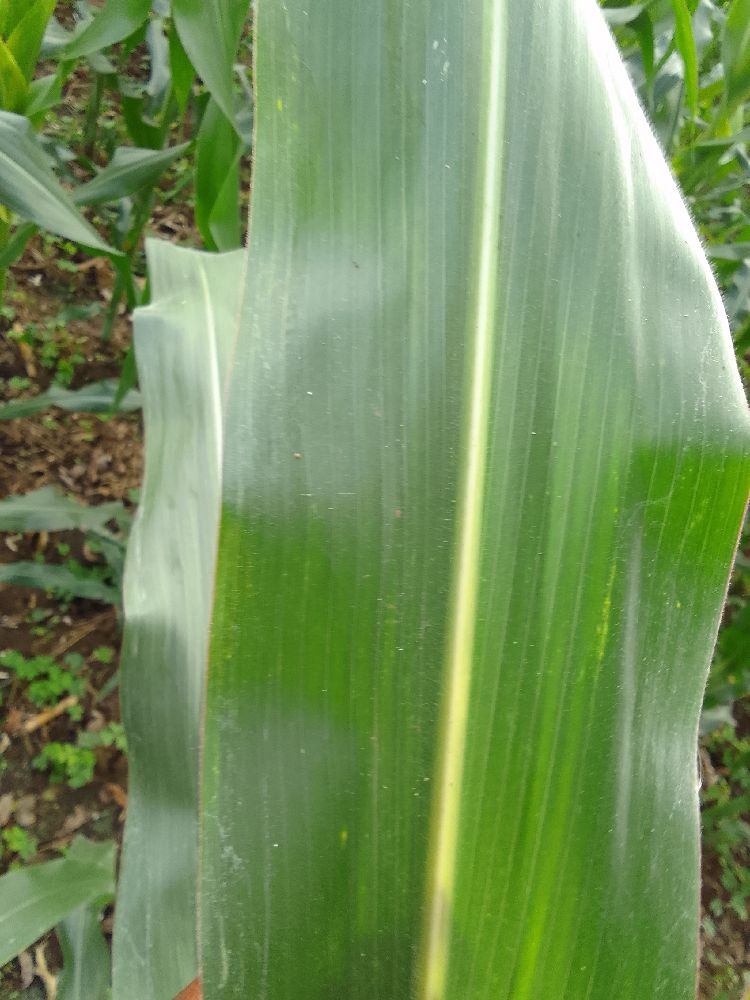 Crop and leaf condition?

maize, healthy
